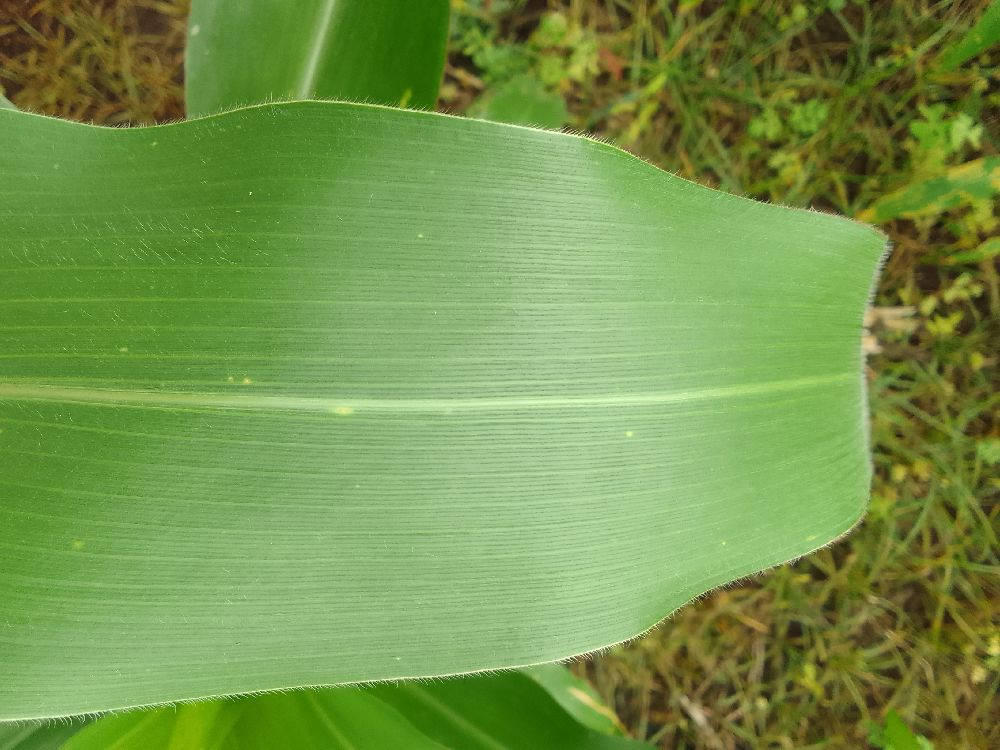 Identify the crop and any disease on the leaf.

maize, healthy
